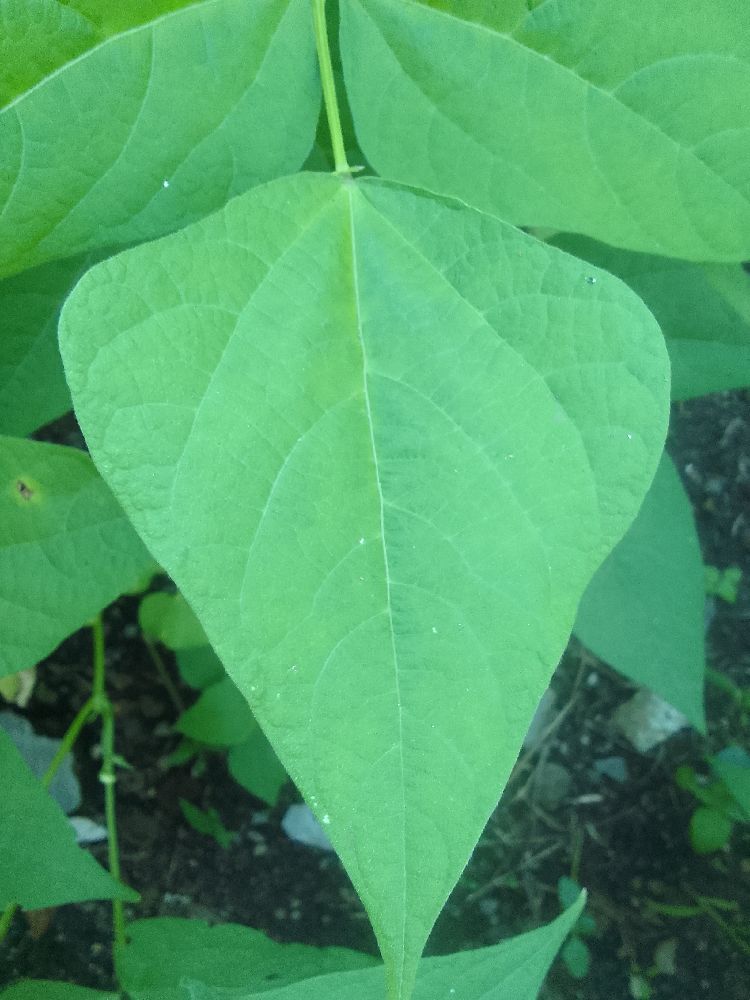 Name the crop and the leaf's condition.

common bean, healthy
